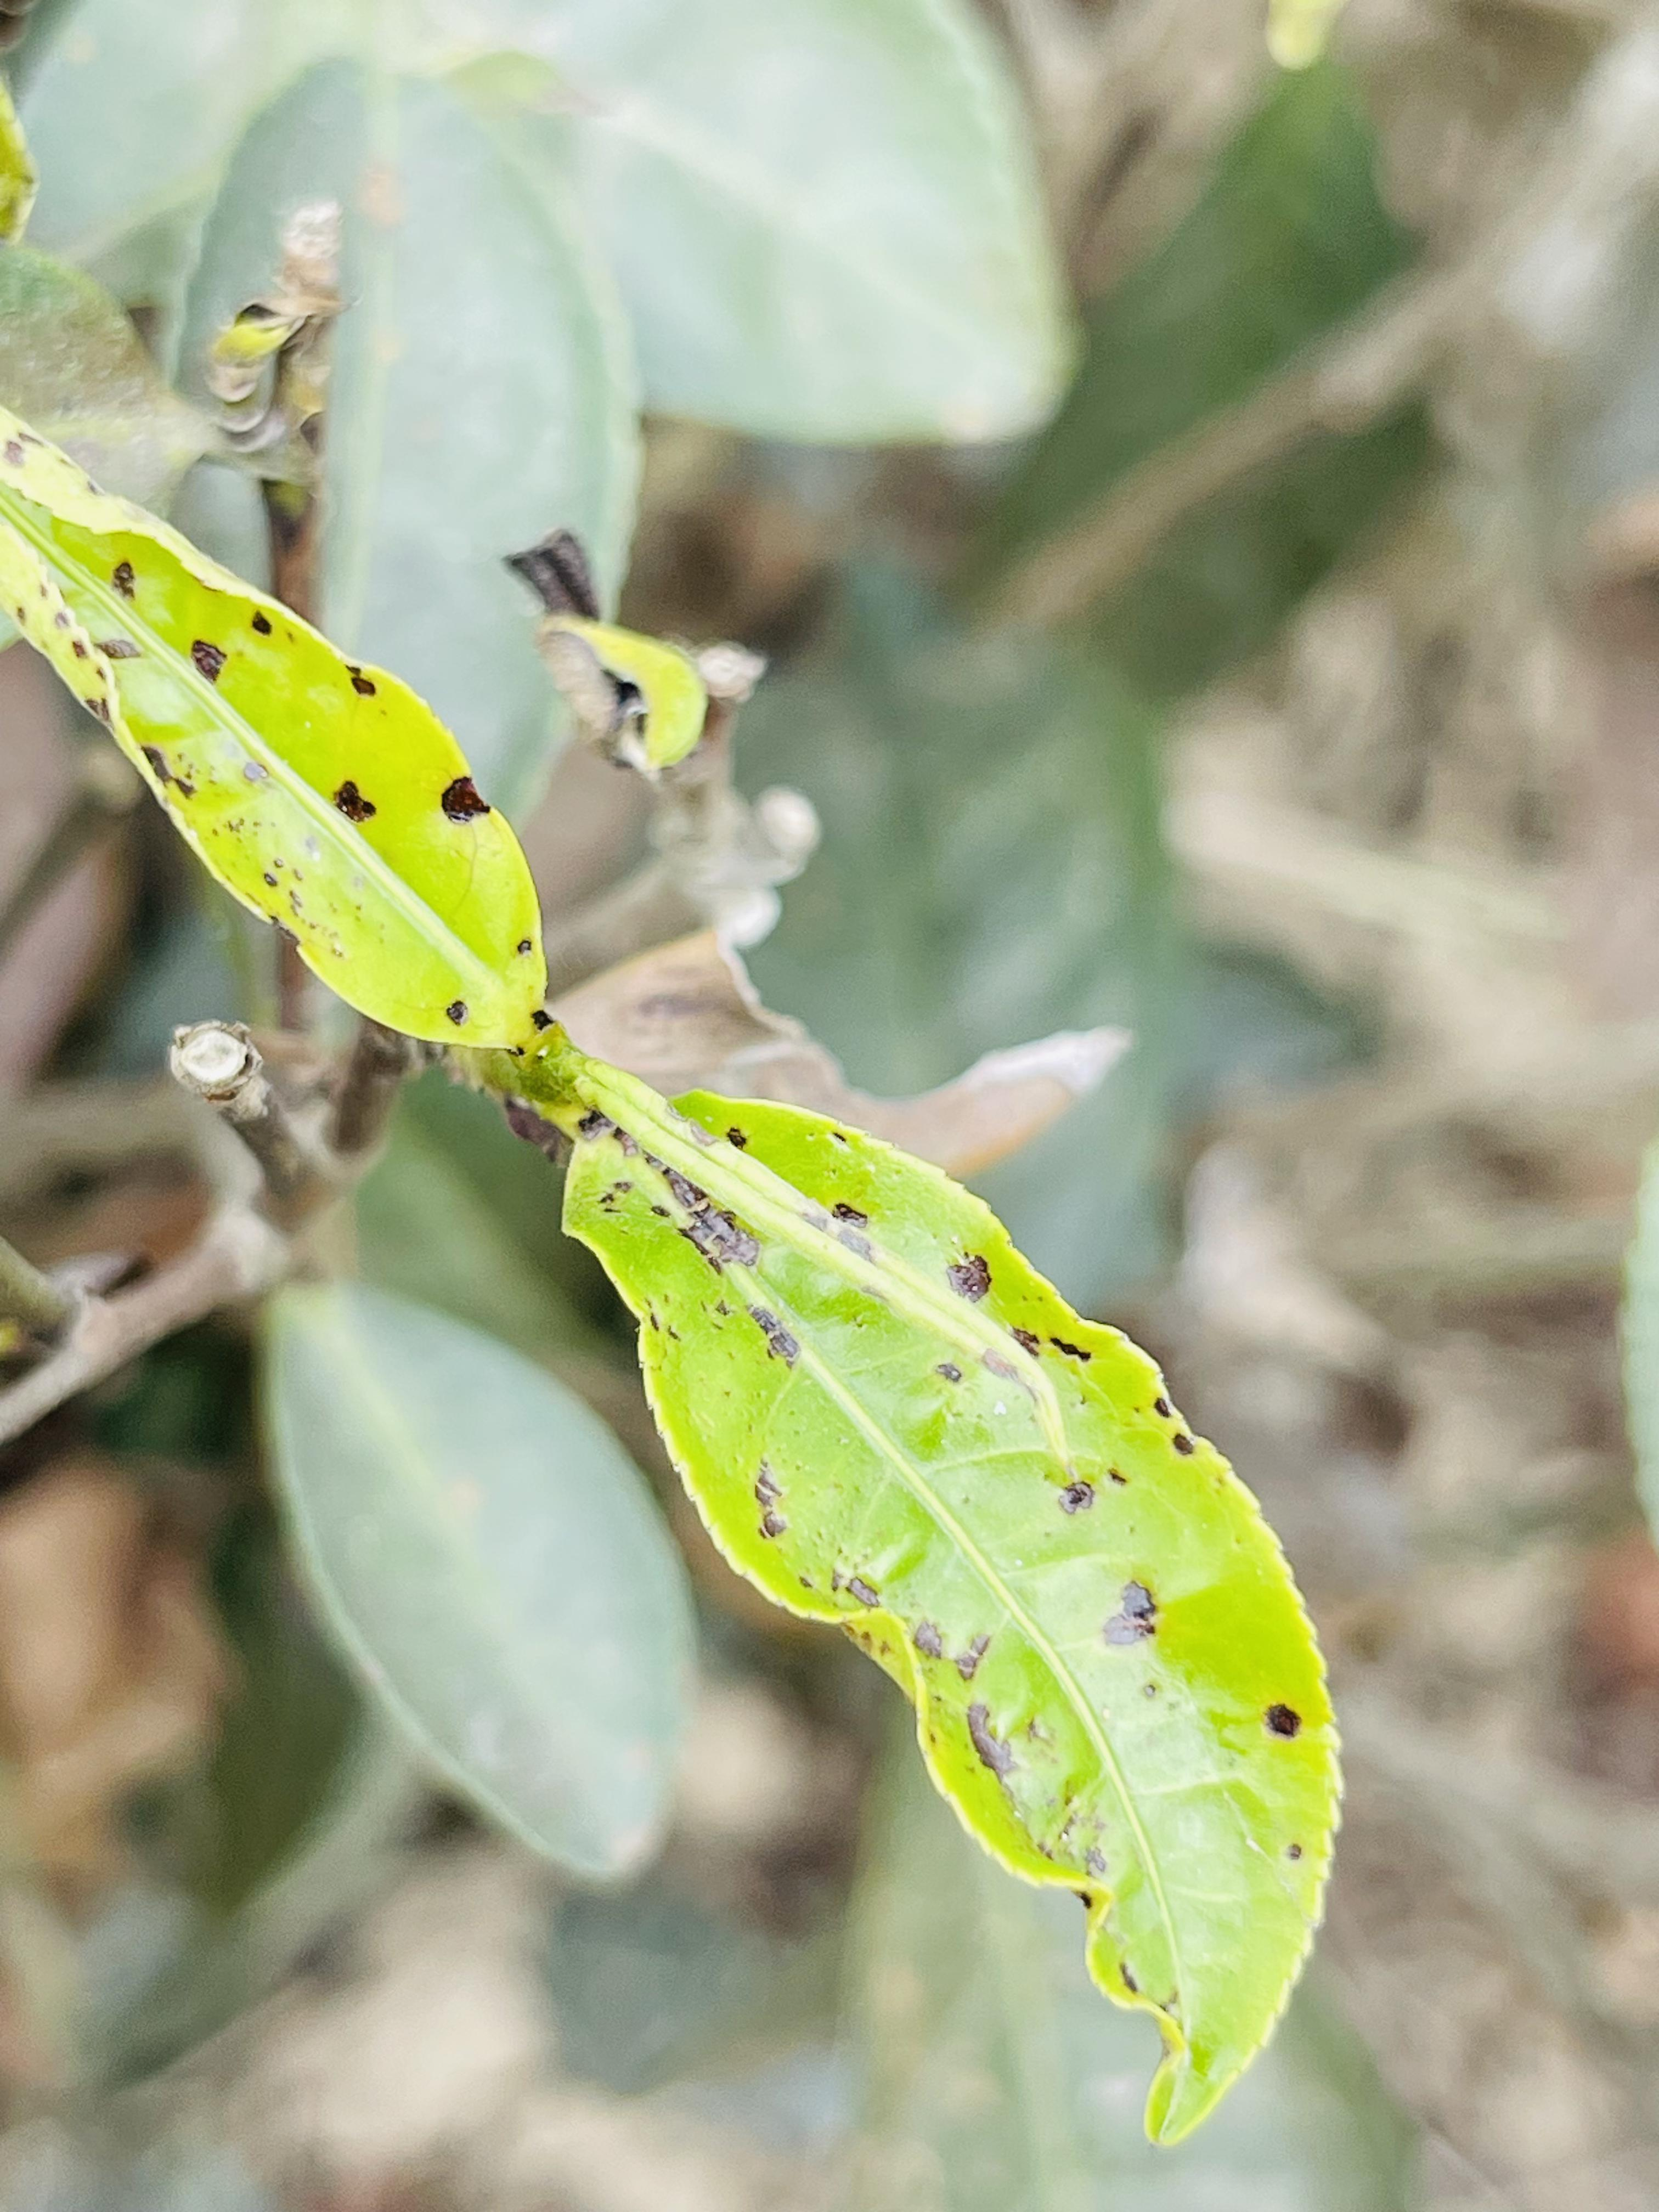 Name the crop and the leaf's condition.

tea, helopeltis
